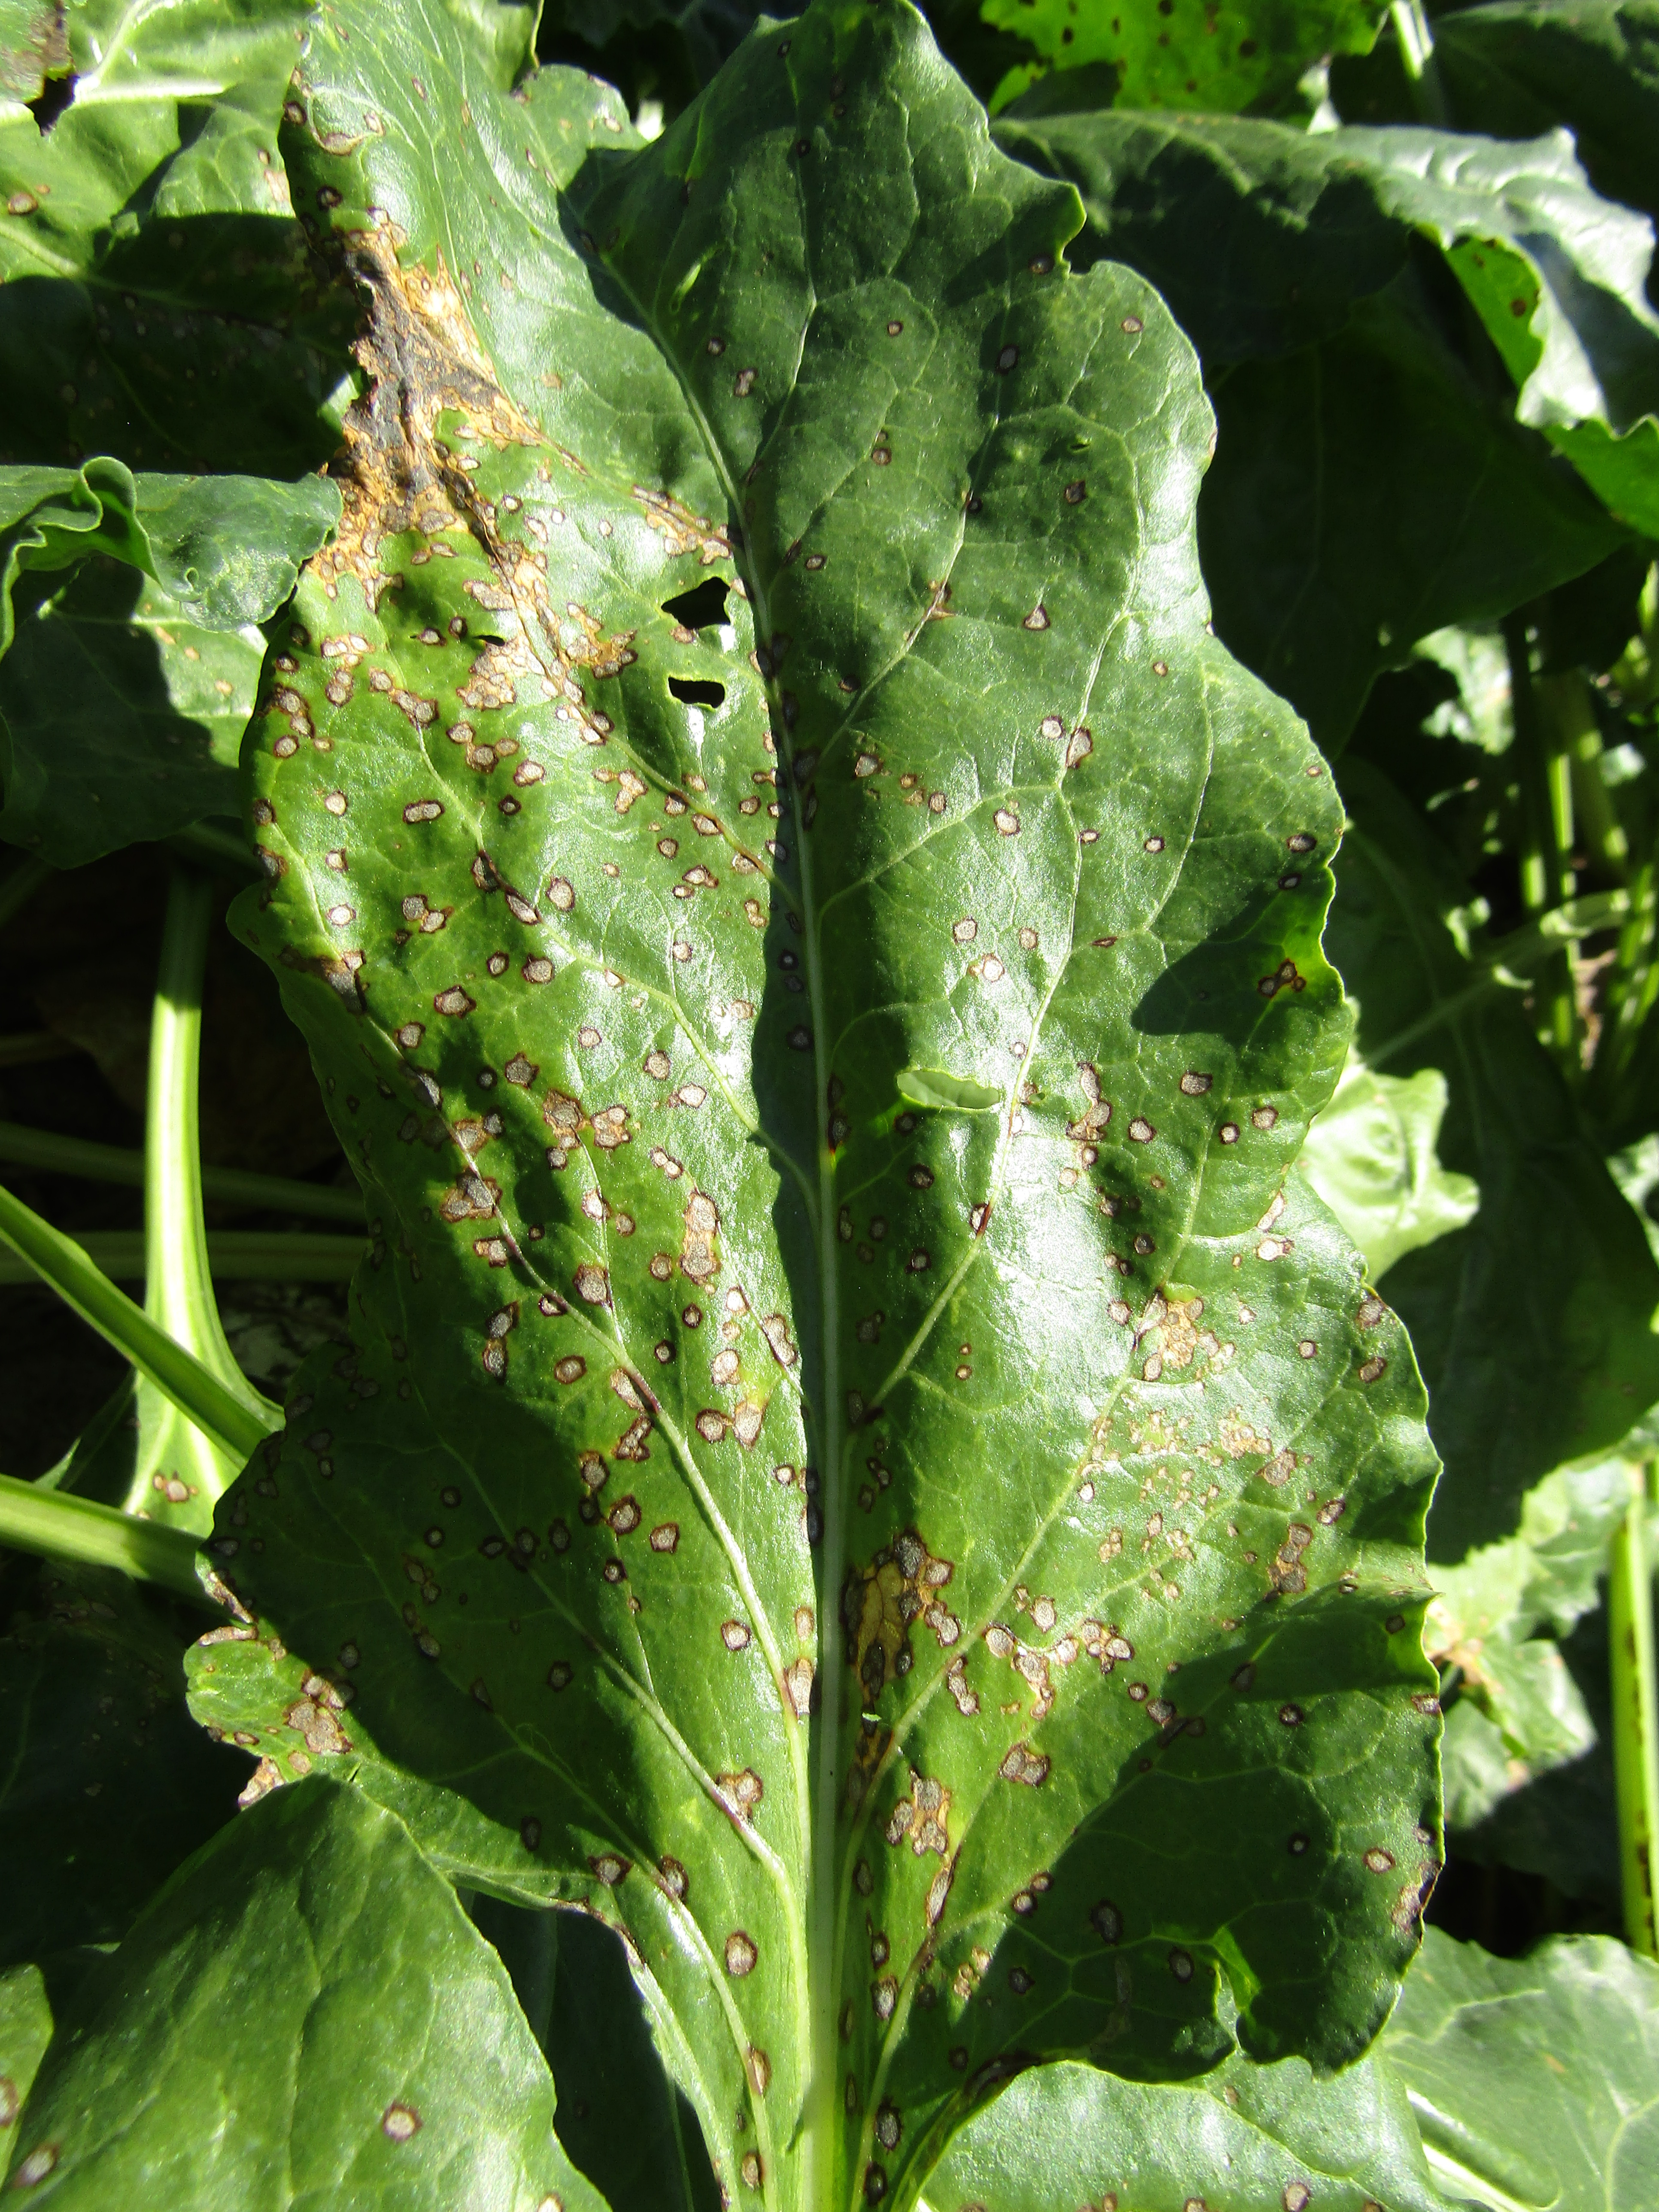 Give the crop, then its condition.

beet, cercospora
